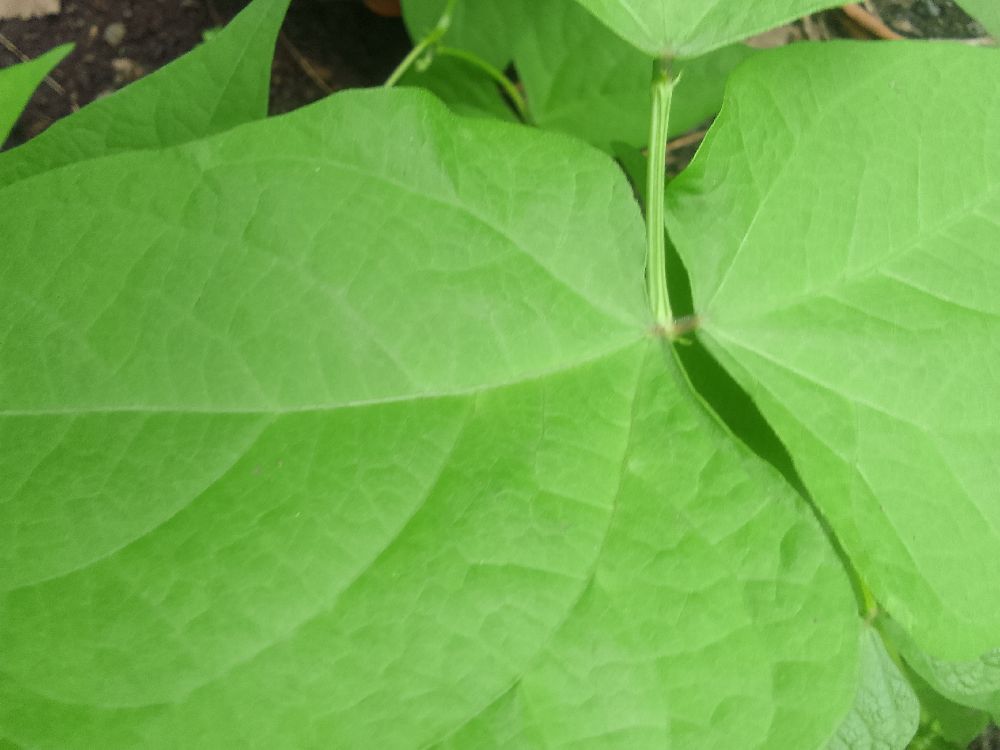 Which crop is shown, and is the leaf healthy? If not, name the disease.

common bean, healthy
